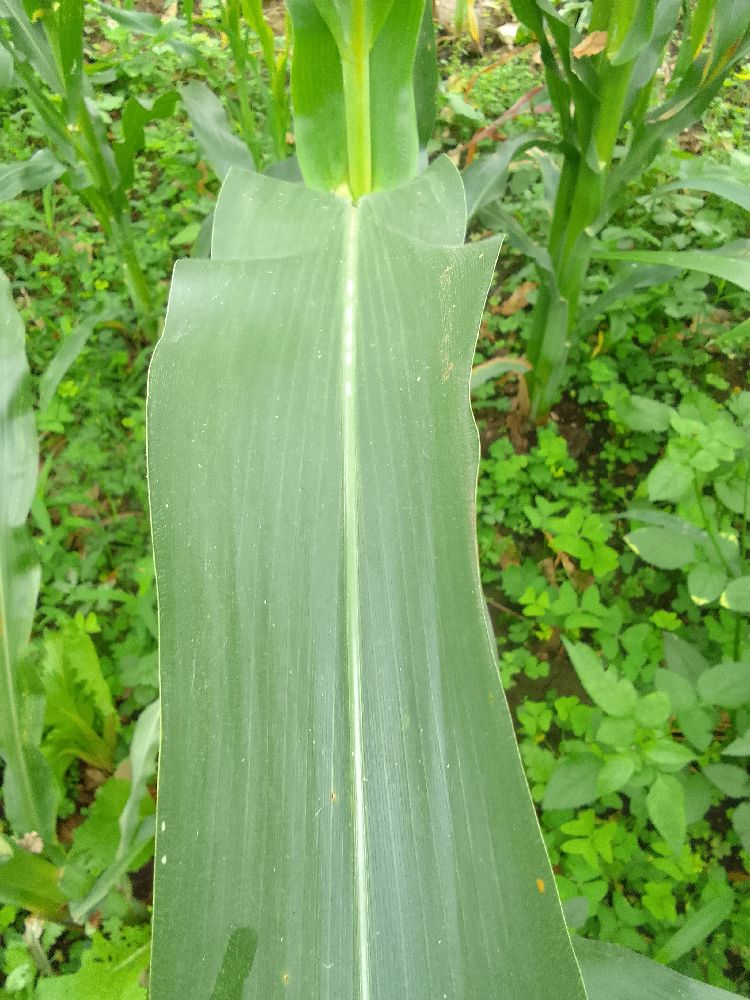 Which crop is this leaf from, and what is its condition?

maize, healthy
